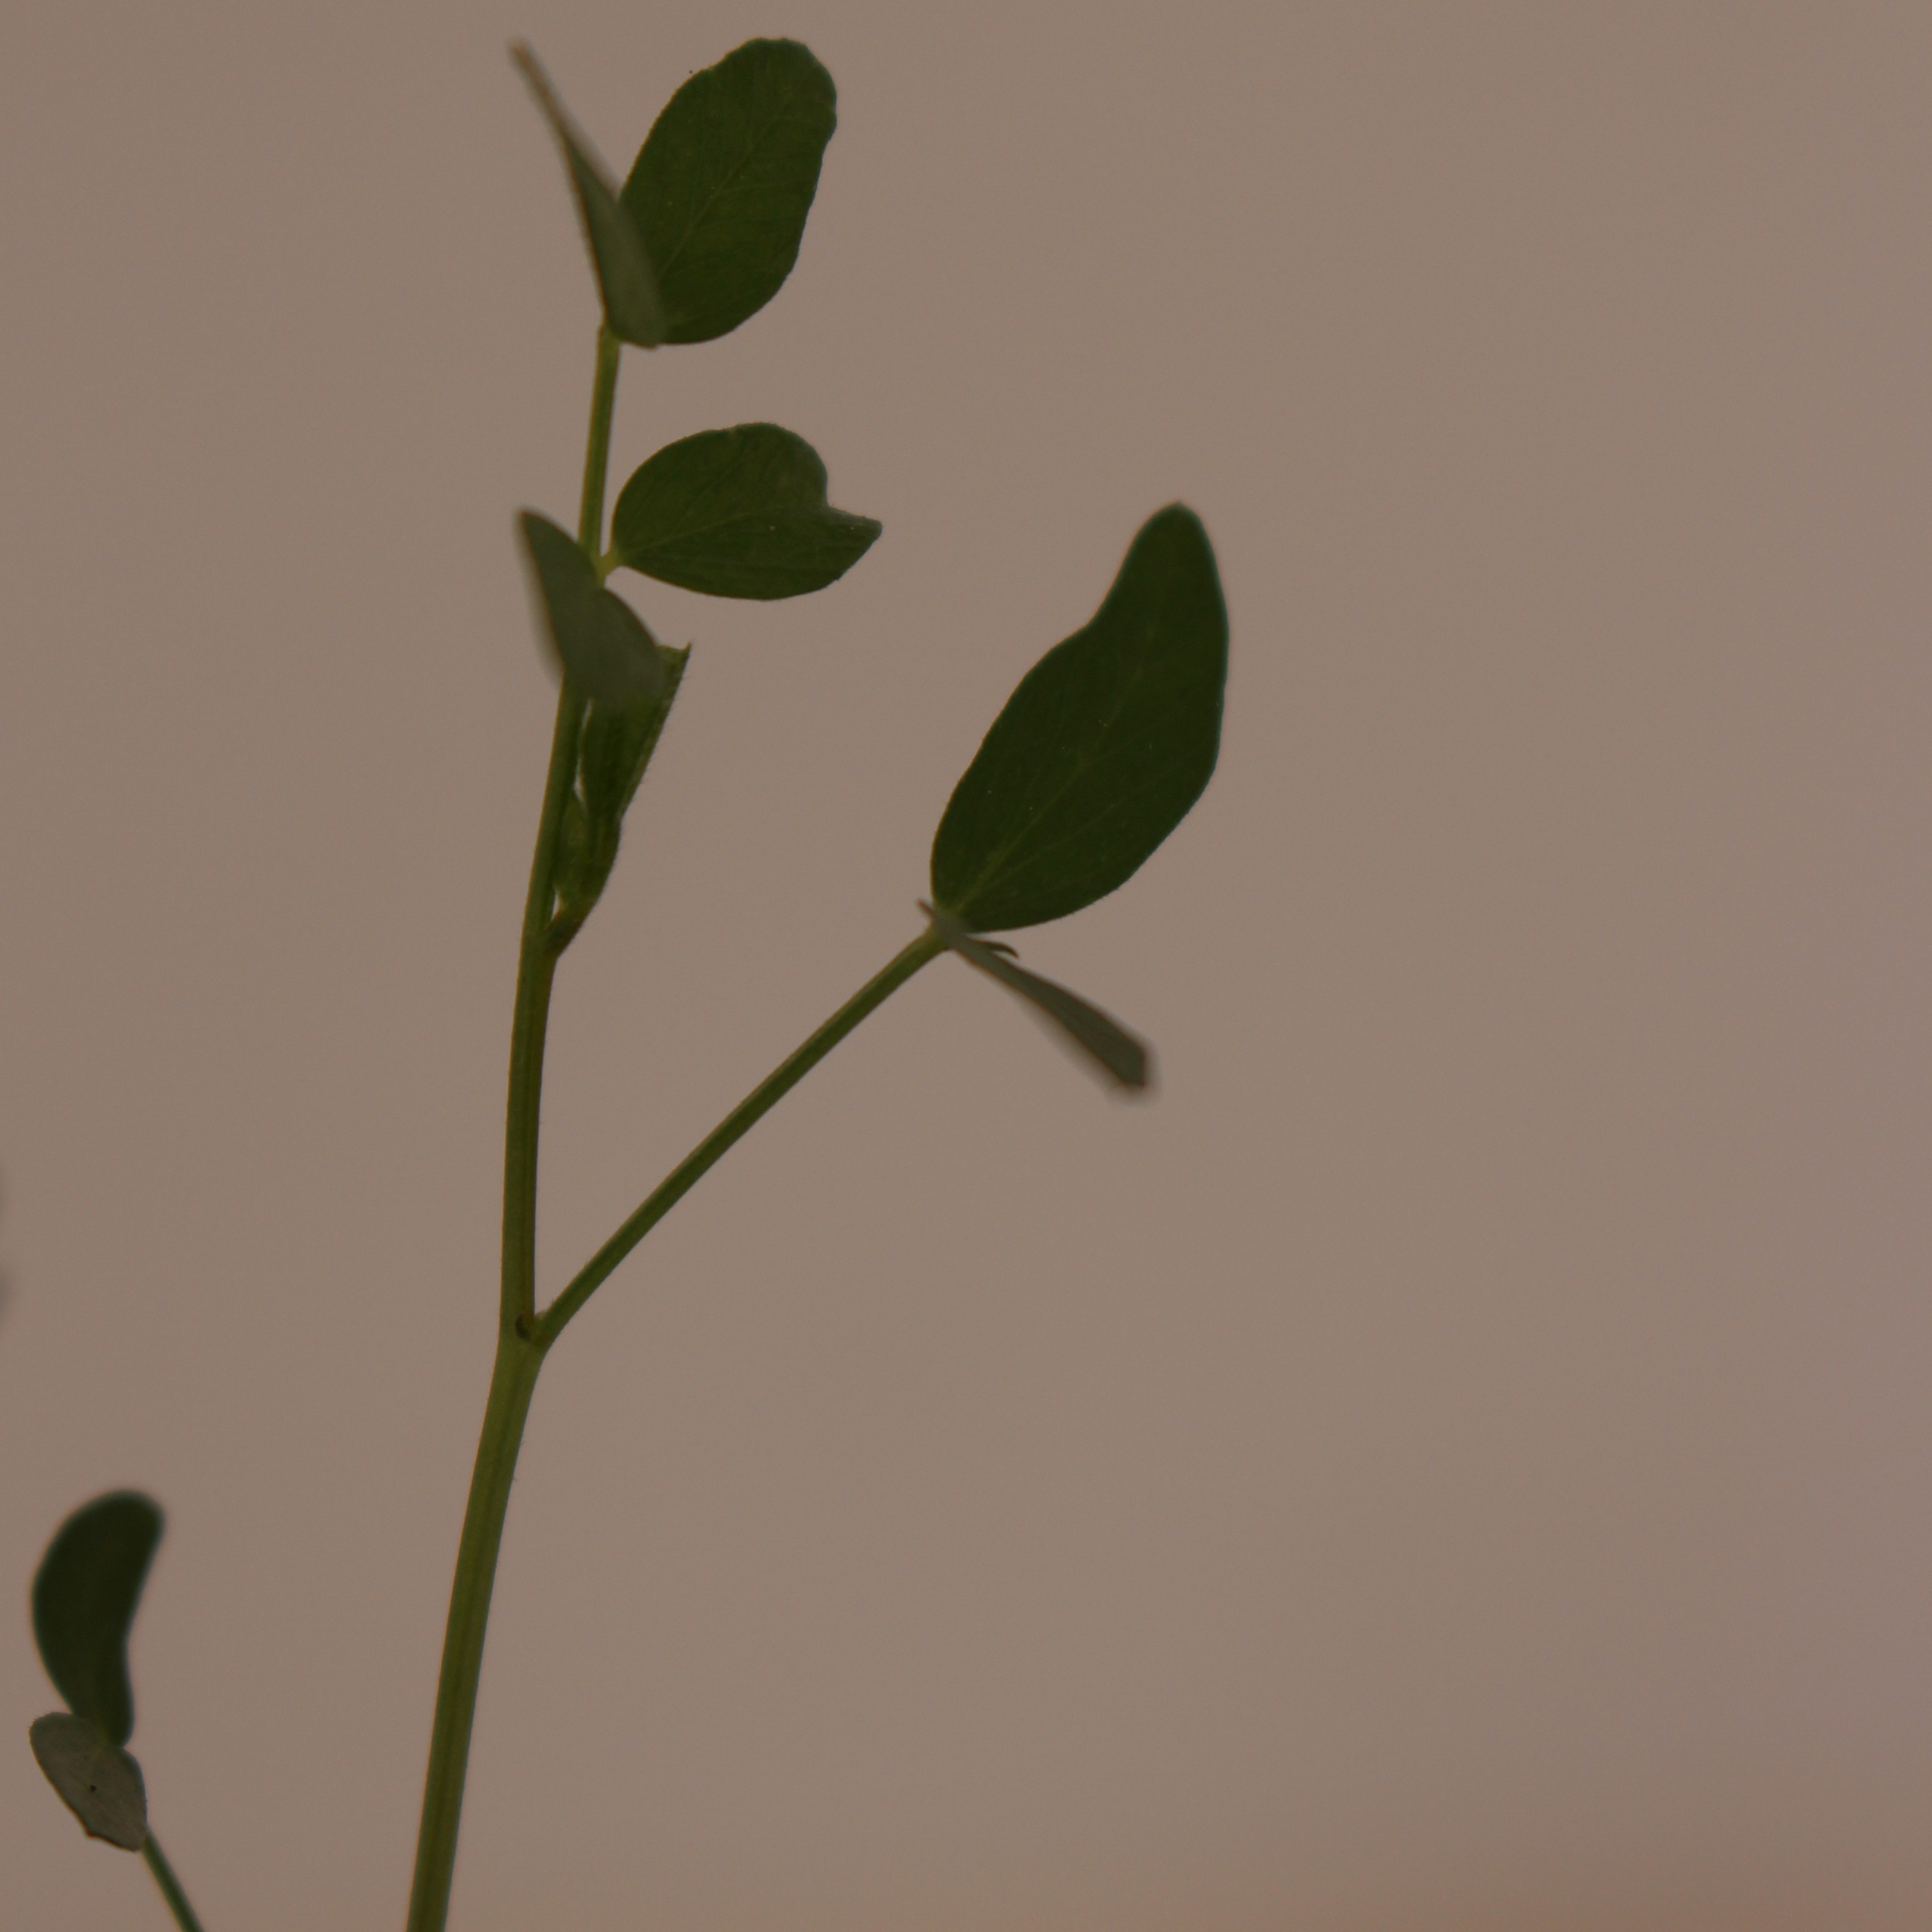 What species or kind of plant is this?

Vicia sativa
